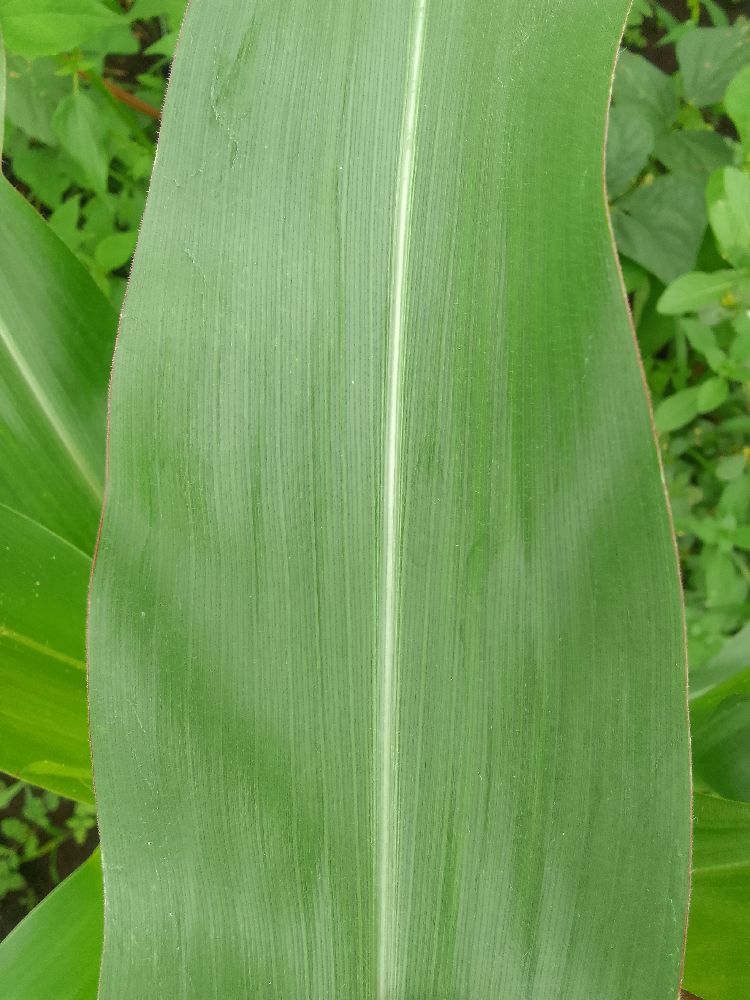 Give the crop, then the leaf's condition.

maize, healthy
